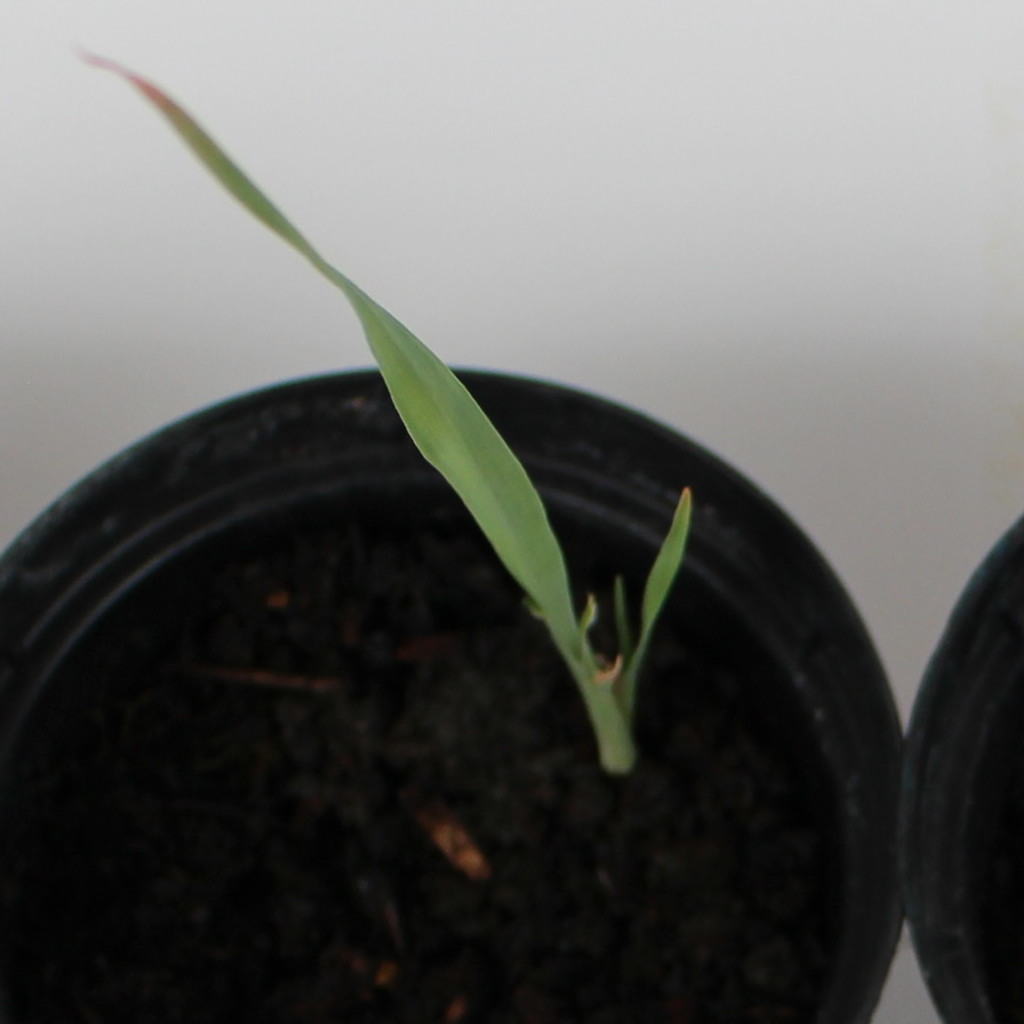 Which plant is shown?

Avena sterilis
